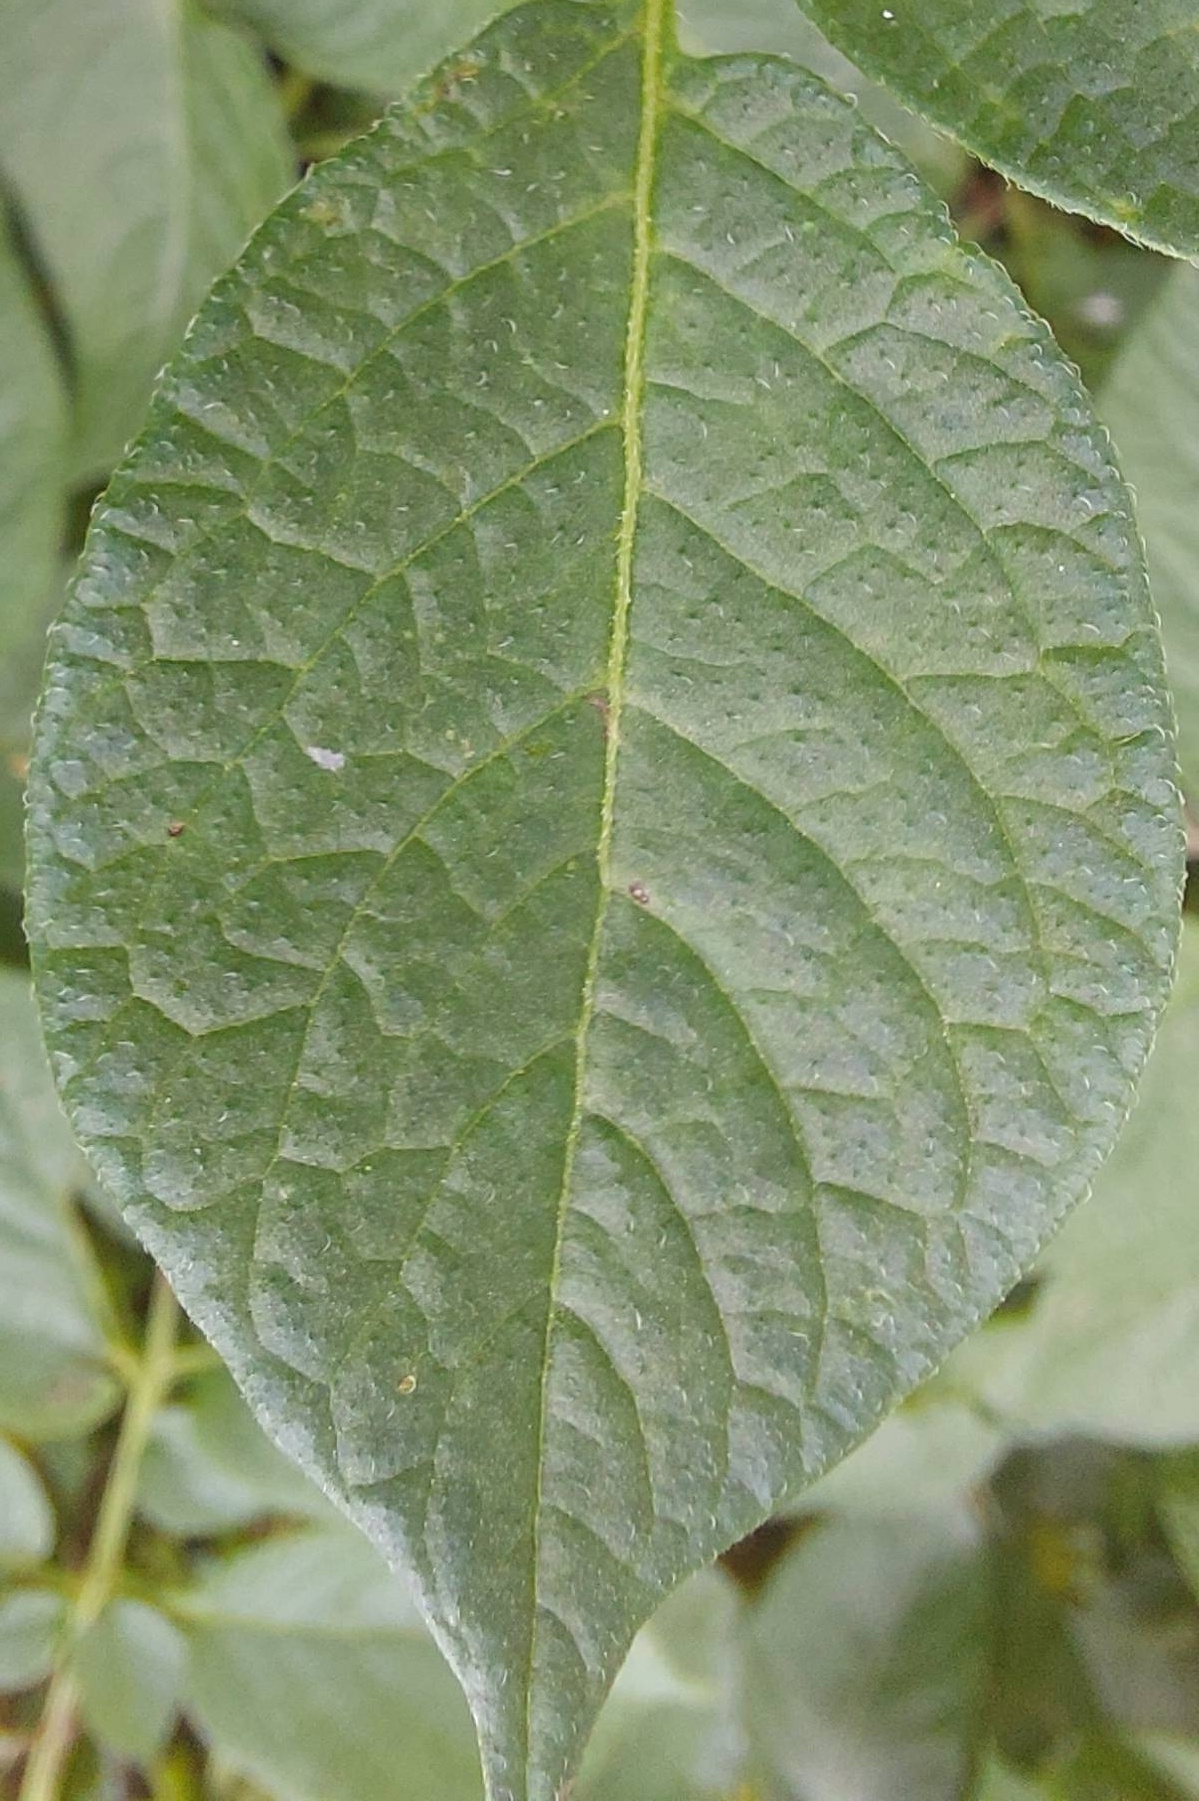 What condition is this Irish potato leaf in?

healthy
